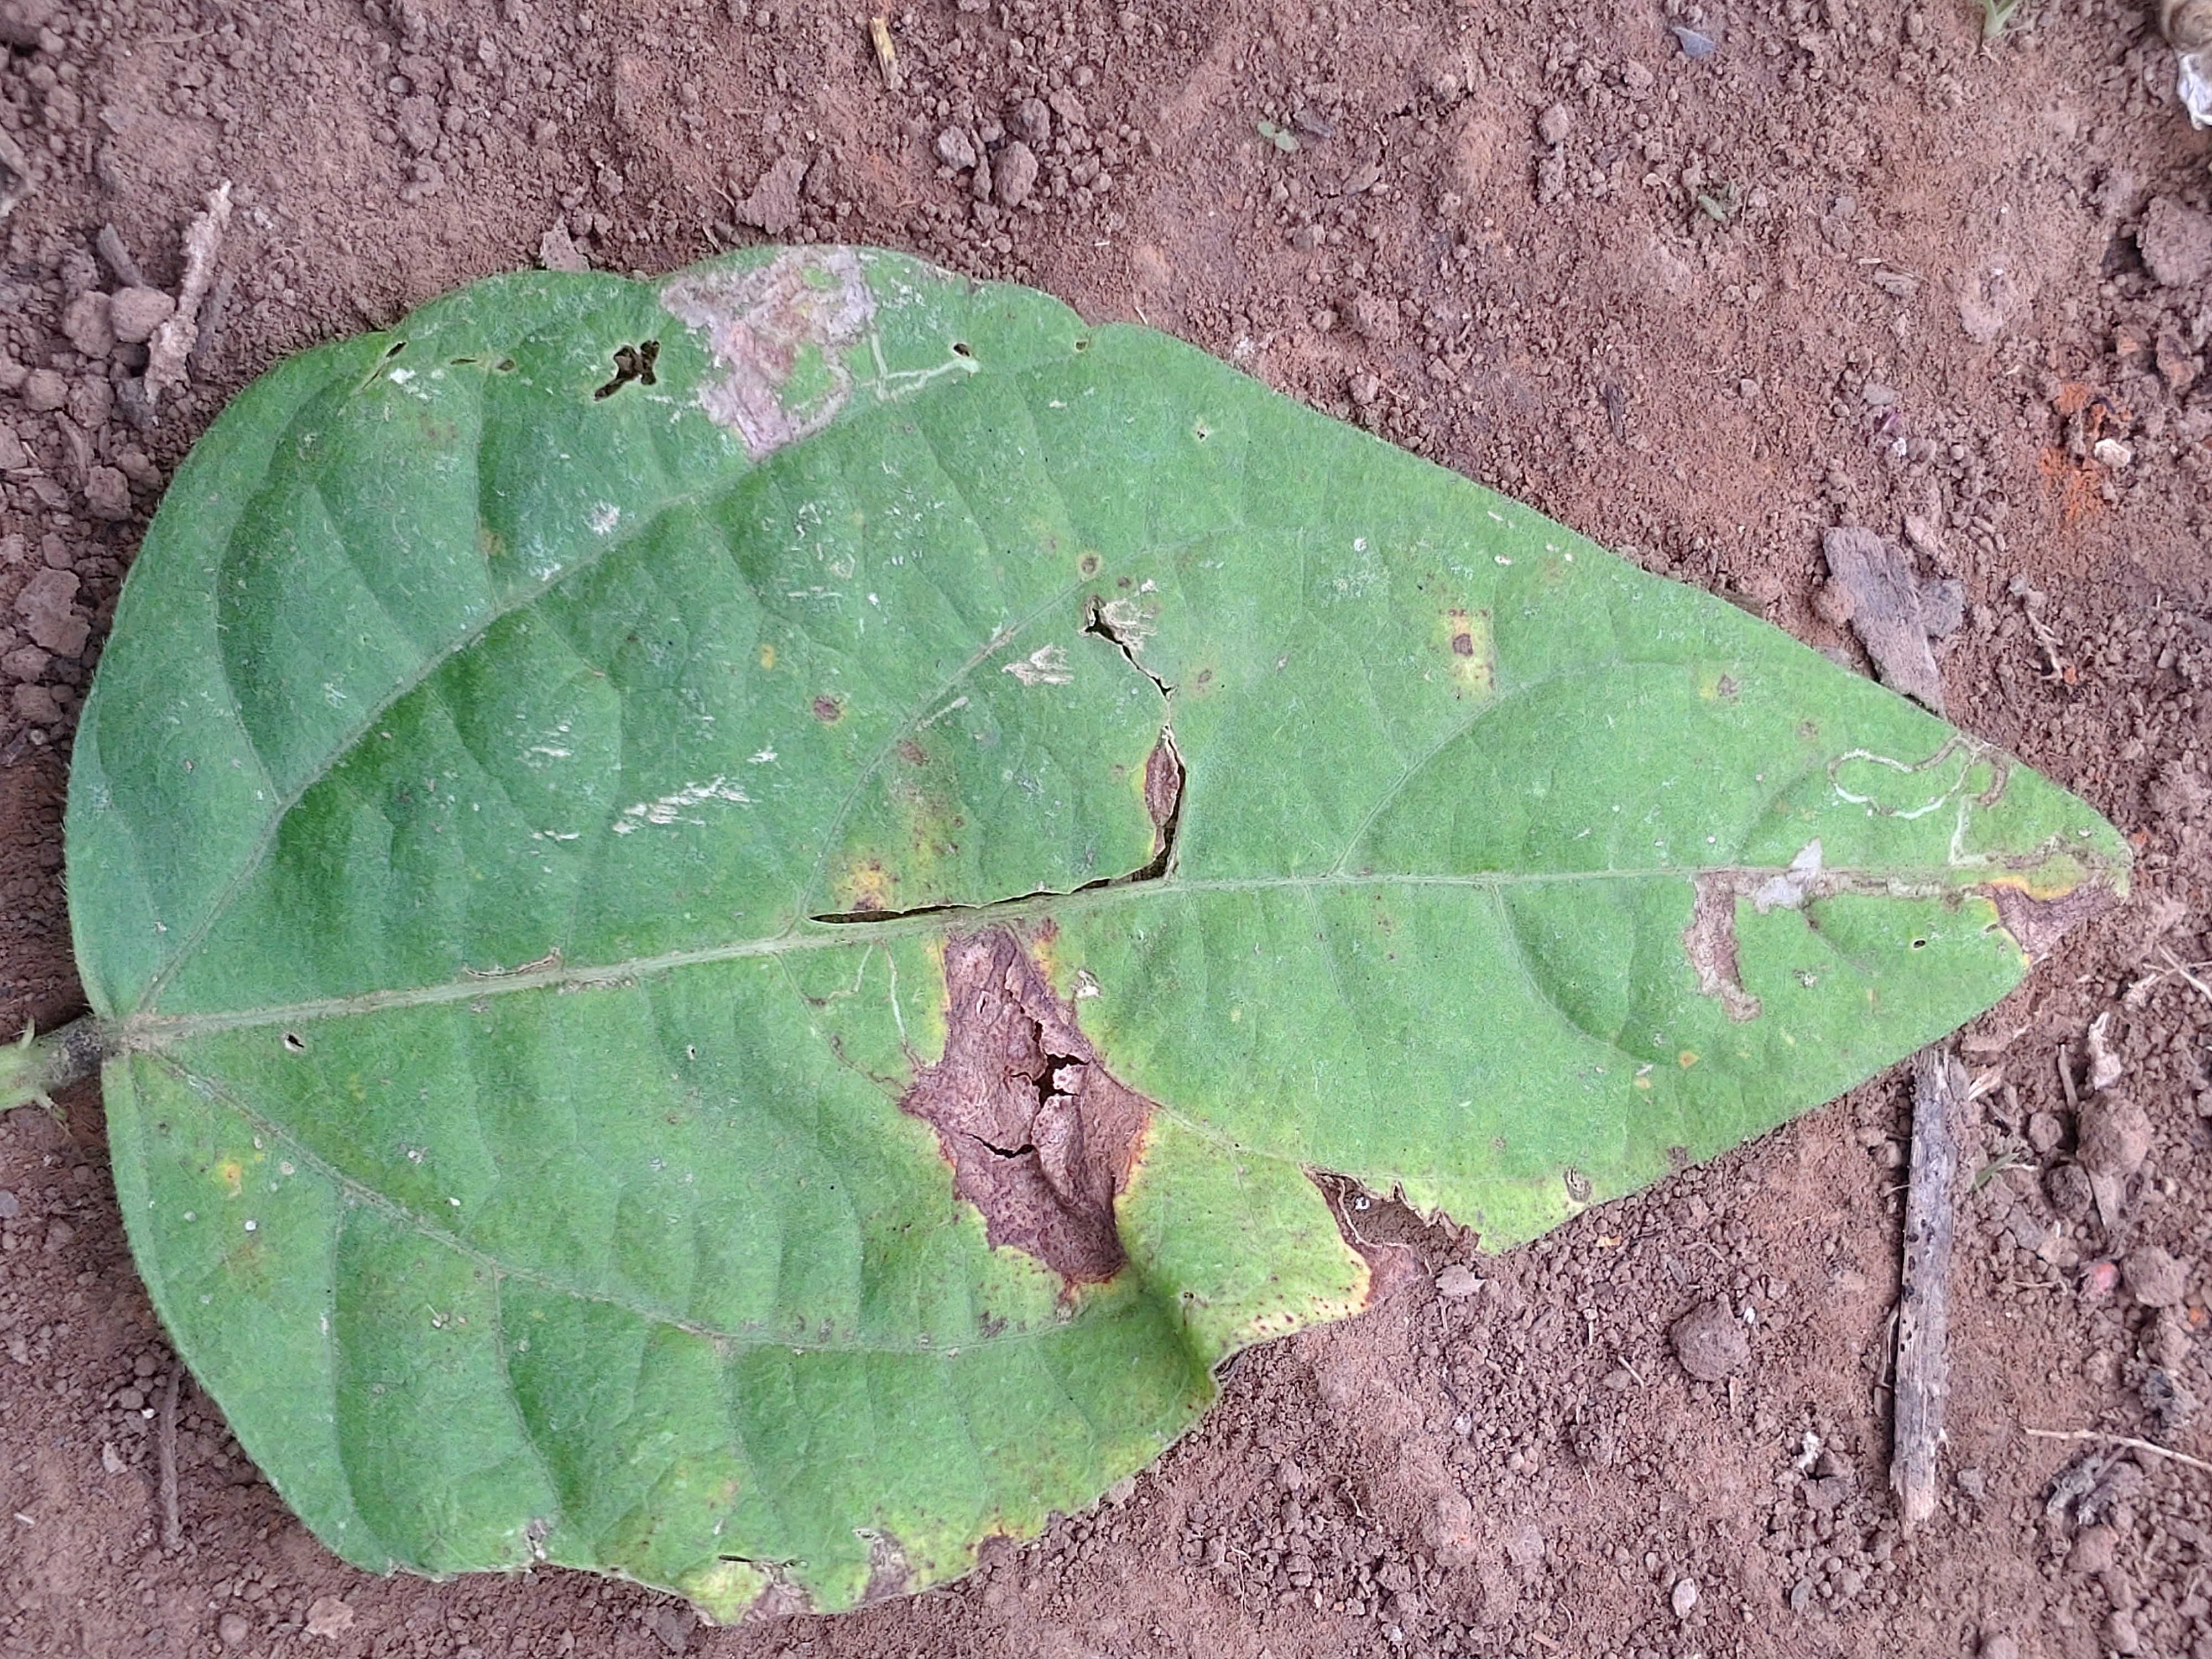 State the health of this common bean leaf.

anthracnose
